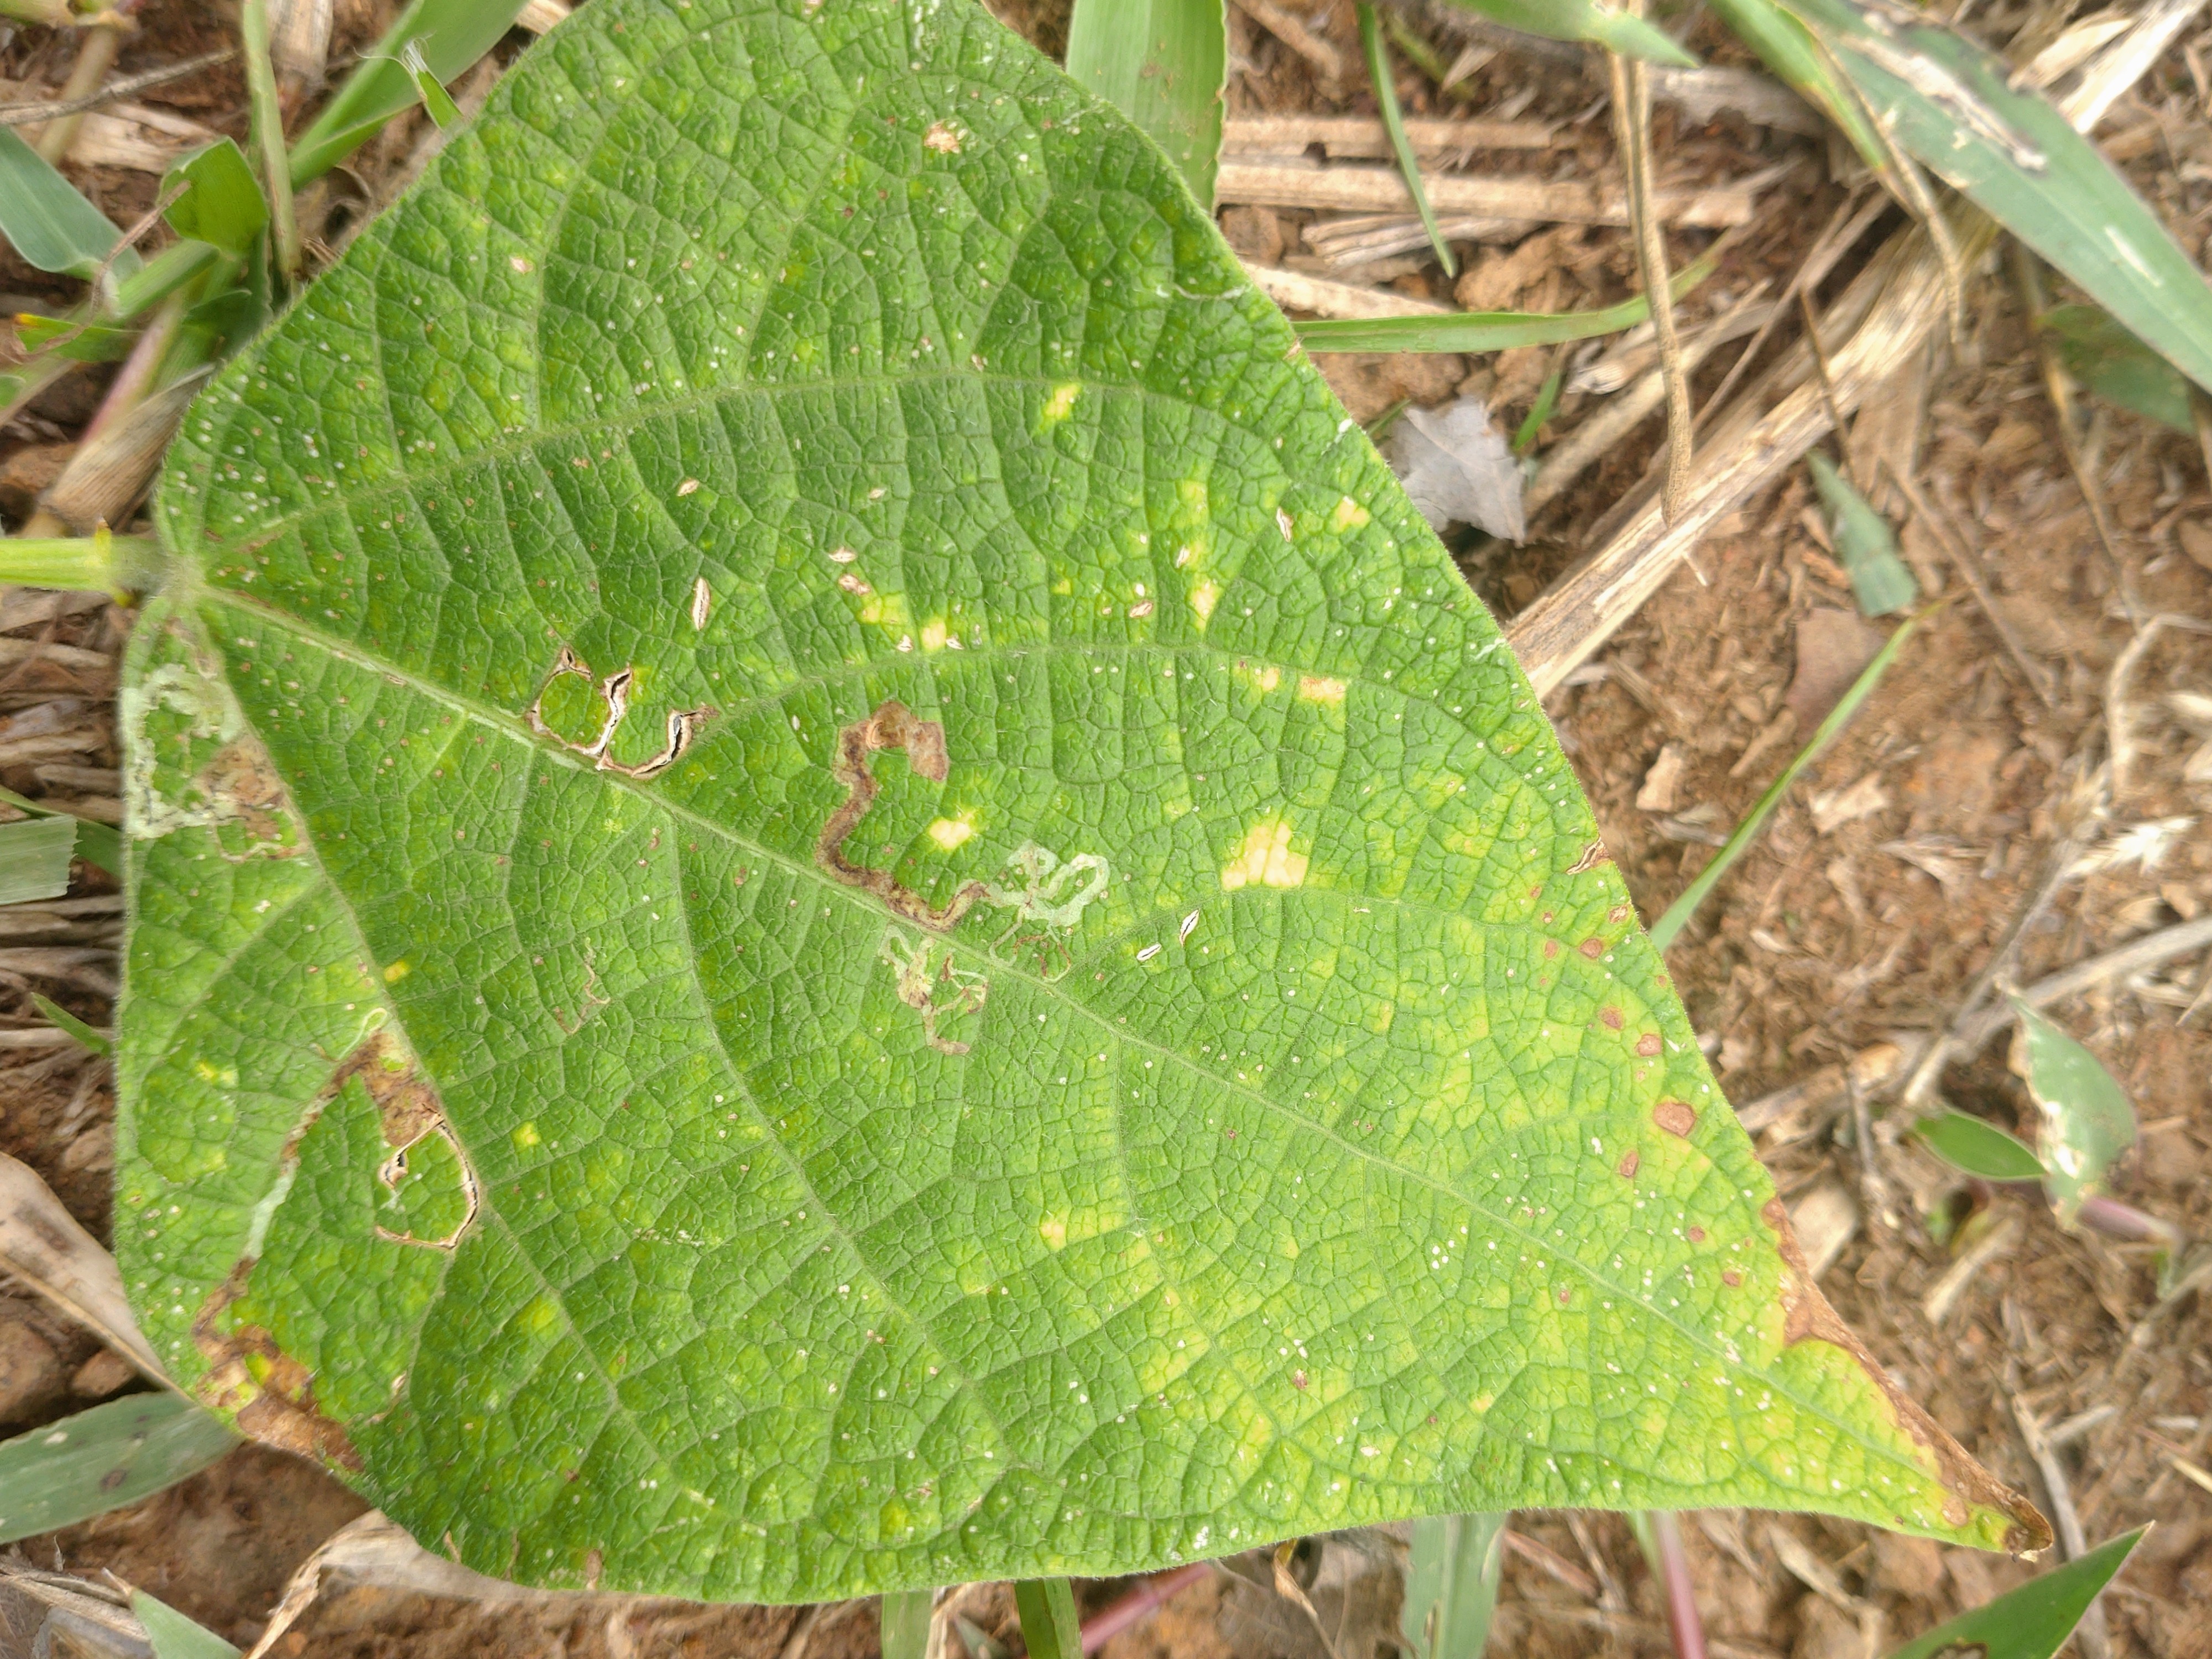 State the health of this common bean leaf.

anthracnose
